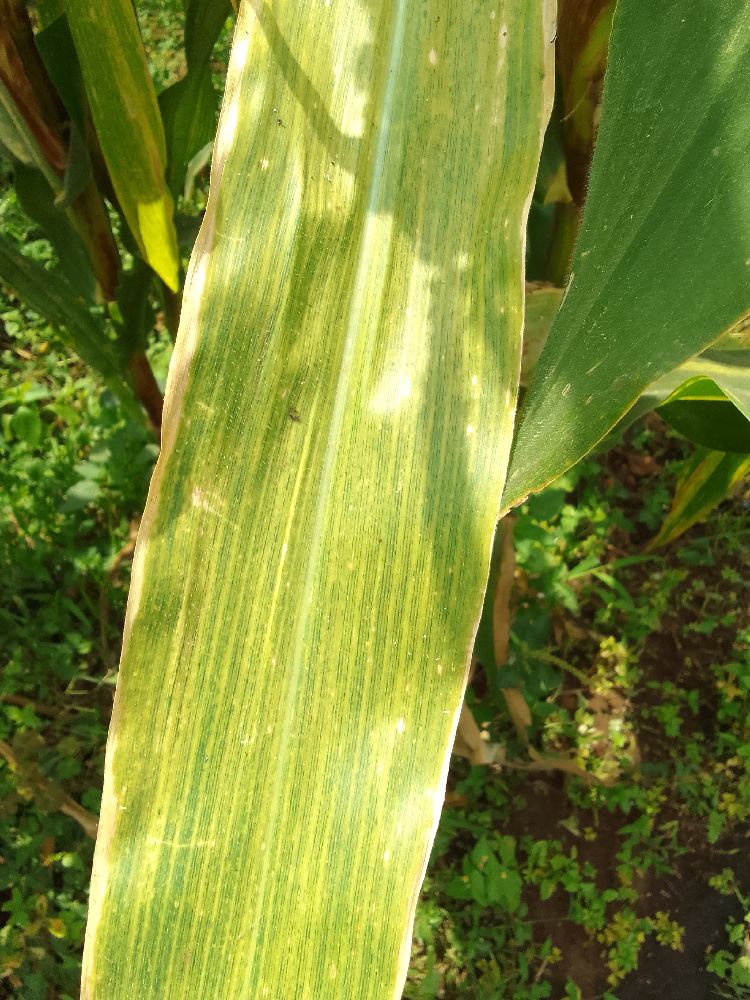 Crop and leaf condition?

maize, maize lethal necrosis
